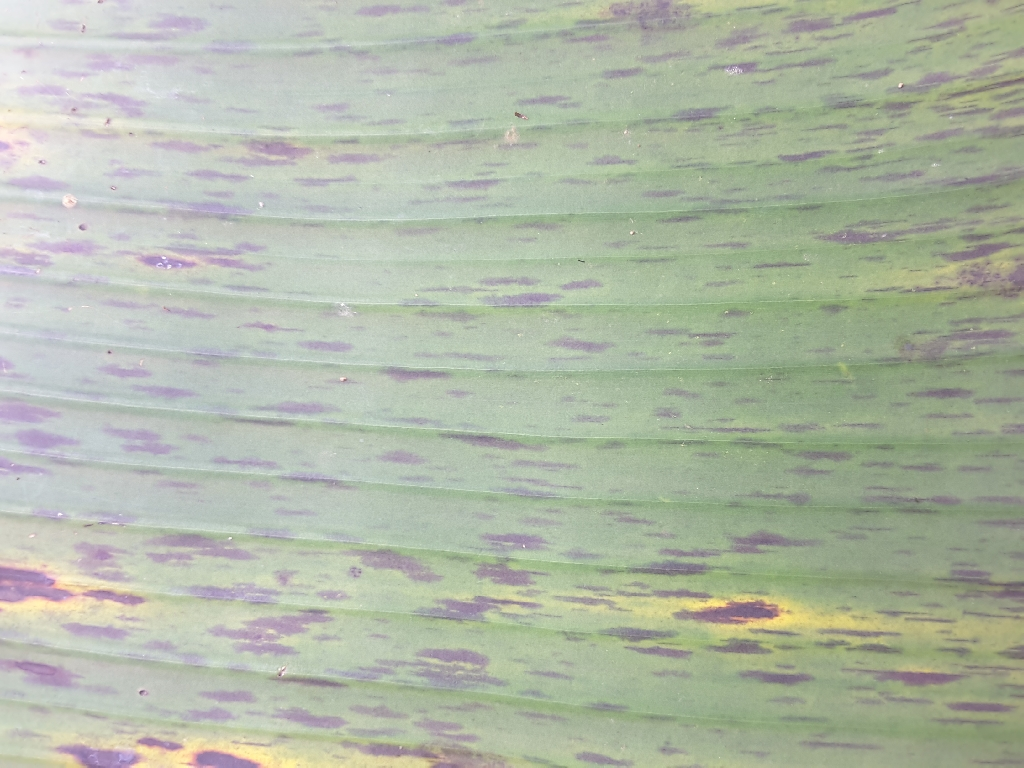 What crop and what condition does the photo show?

banana, black sigatoka
